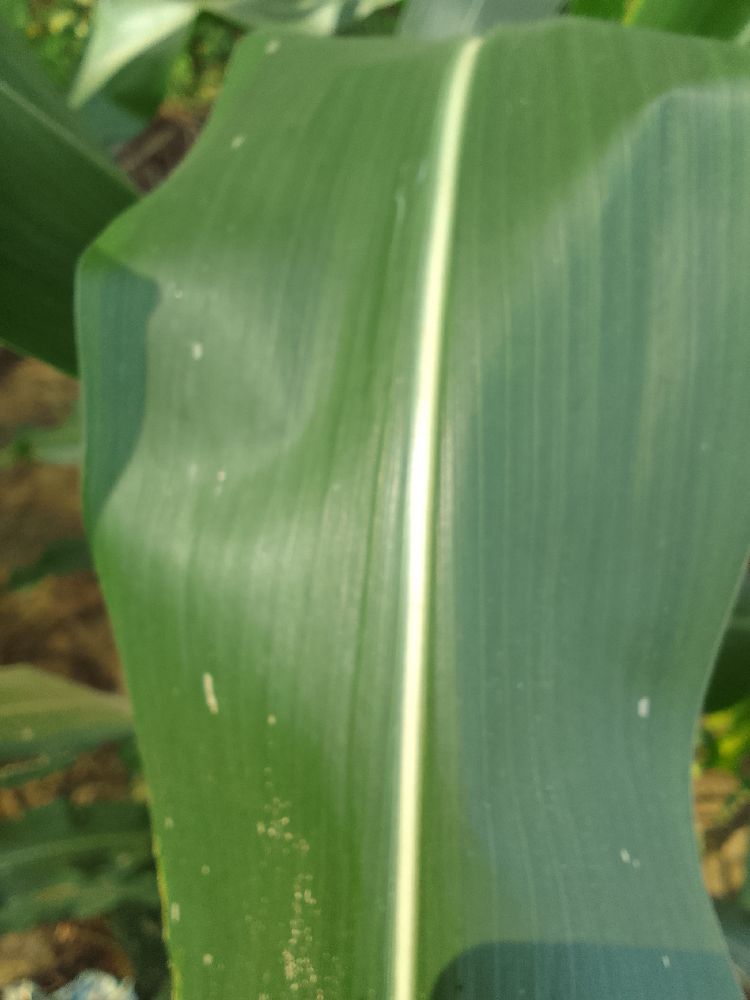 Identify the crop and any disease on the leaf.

maize, healthy
